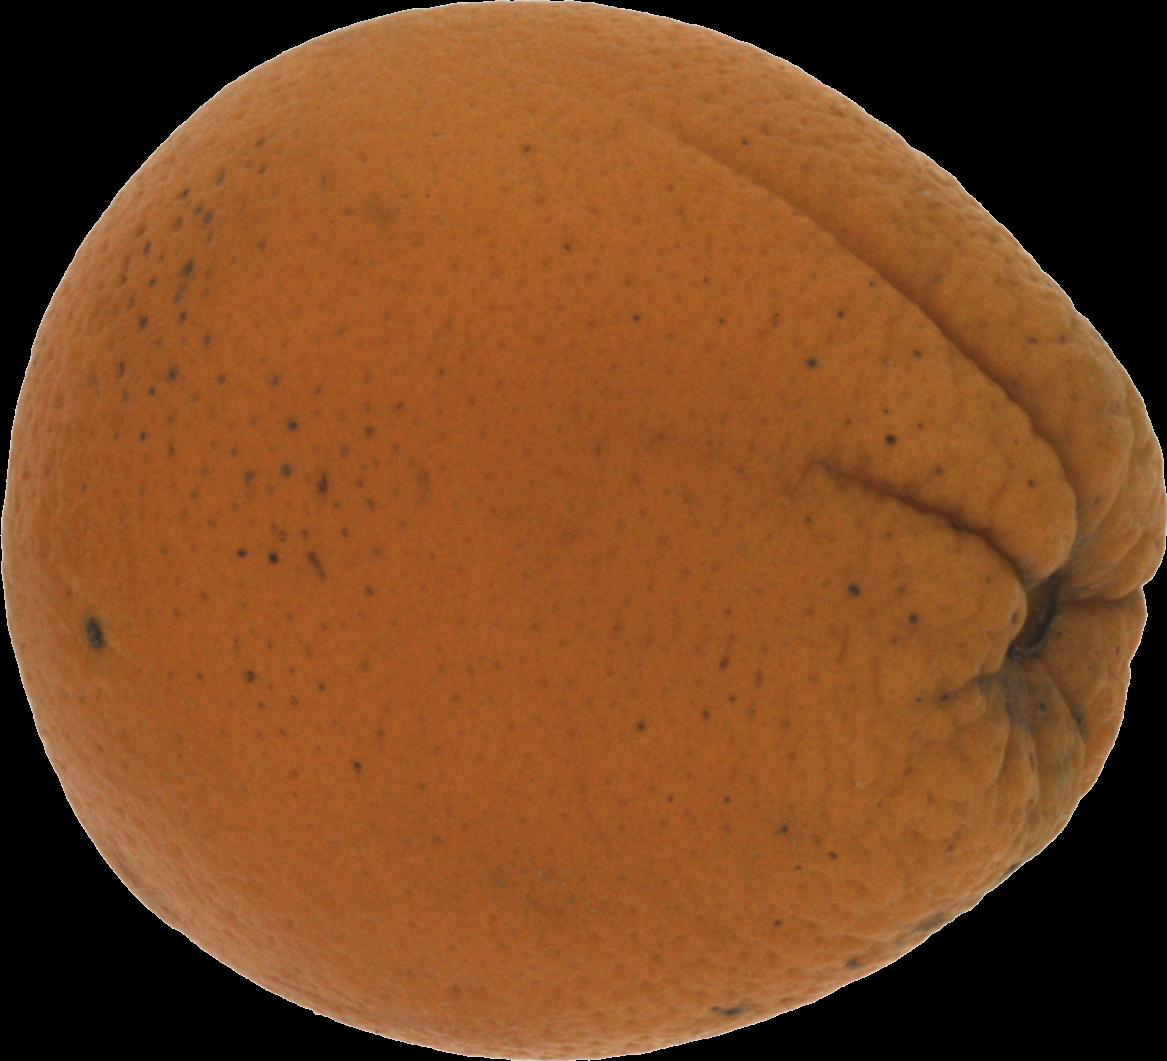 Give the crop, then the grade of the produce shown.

orange, bad
